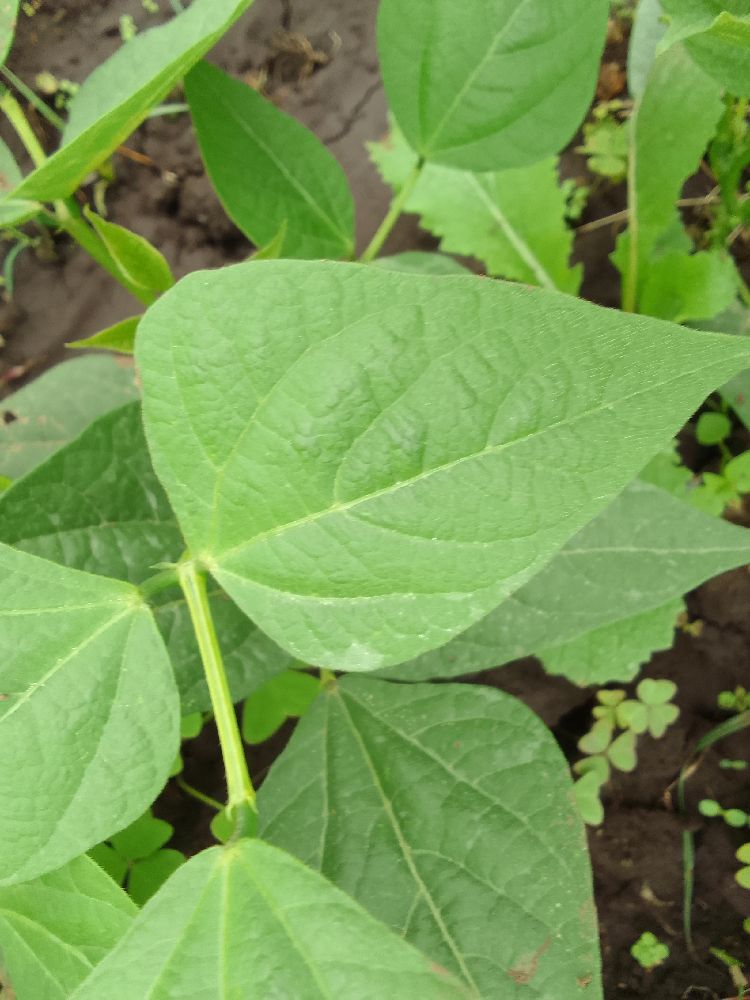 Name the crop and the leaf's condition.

common bean, healthy
